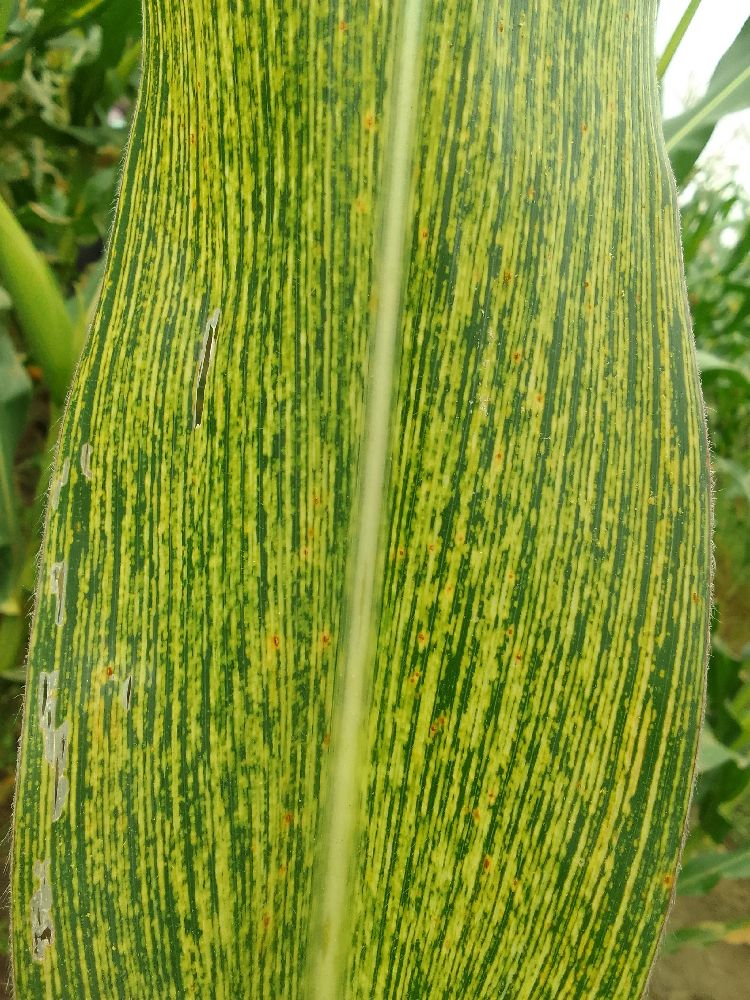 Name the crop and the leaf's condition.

maize, maize streak virus
